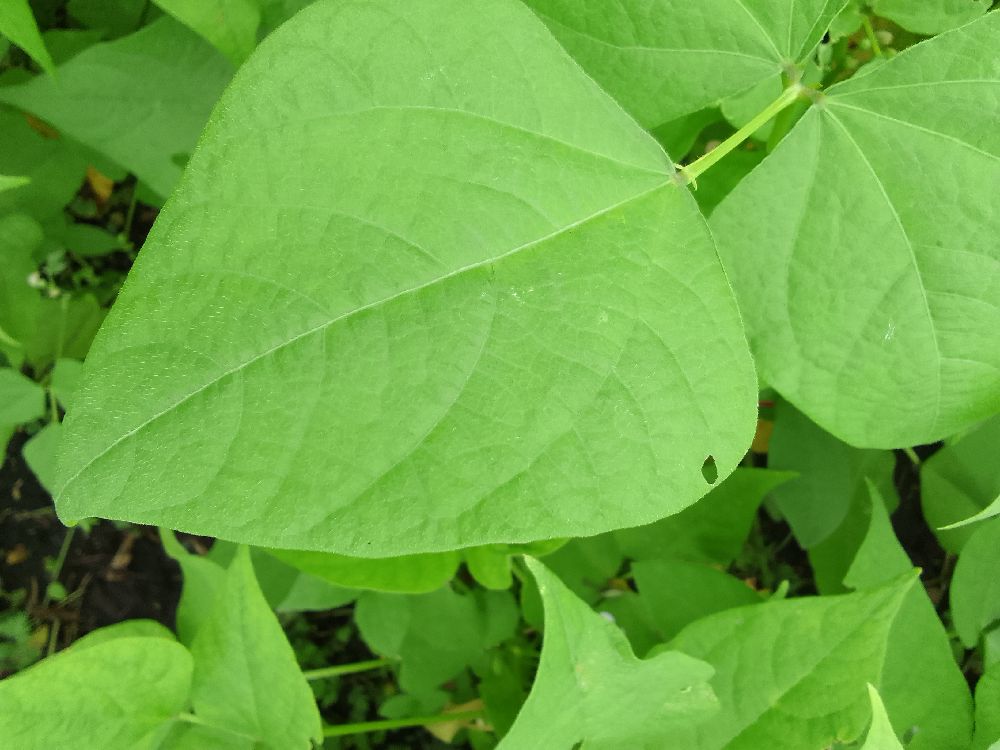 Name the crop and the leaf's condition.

common bean, healthy
